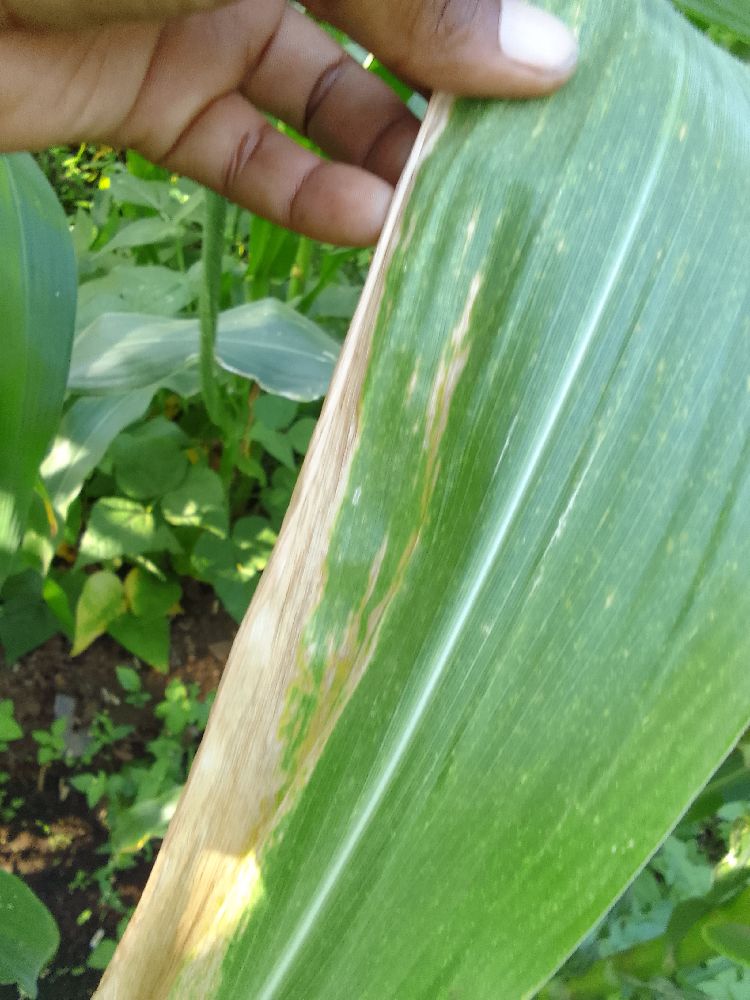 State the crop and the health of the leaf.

maize, maize lethal necrosis
